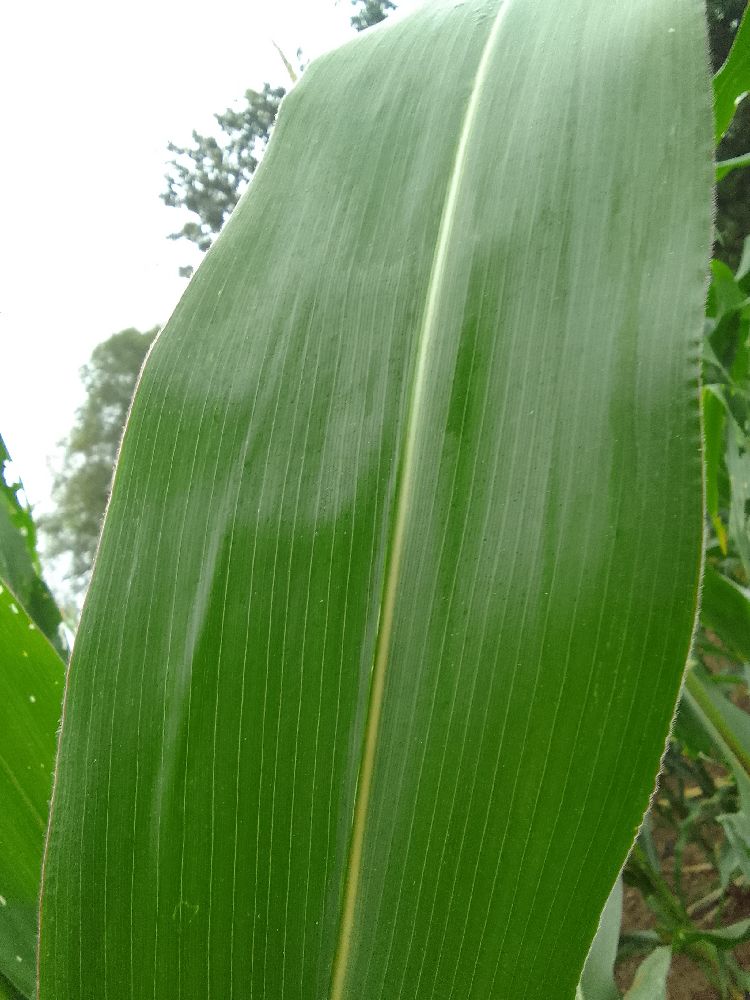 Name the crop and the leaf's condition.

maize, healthy
